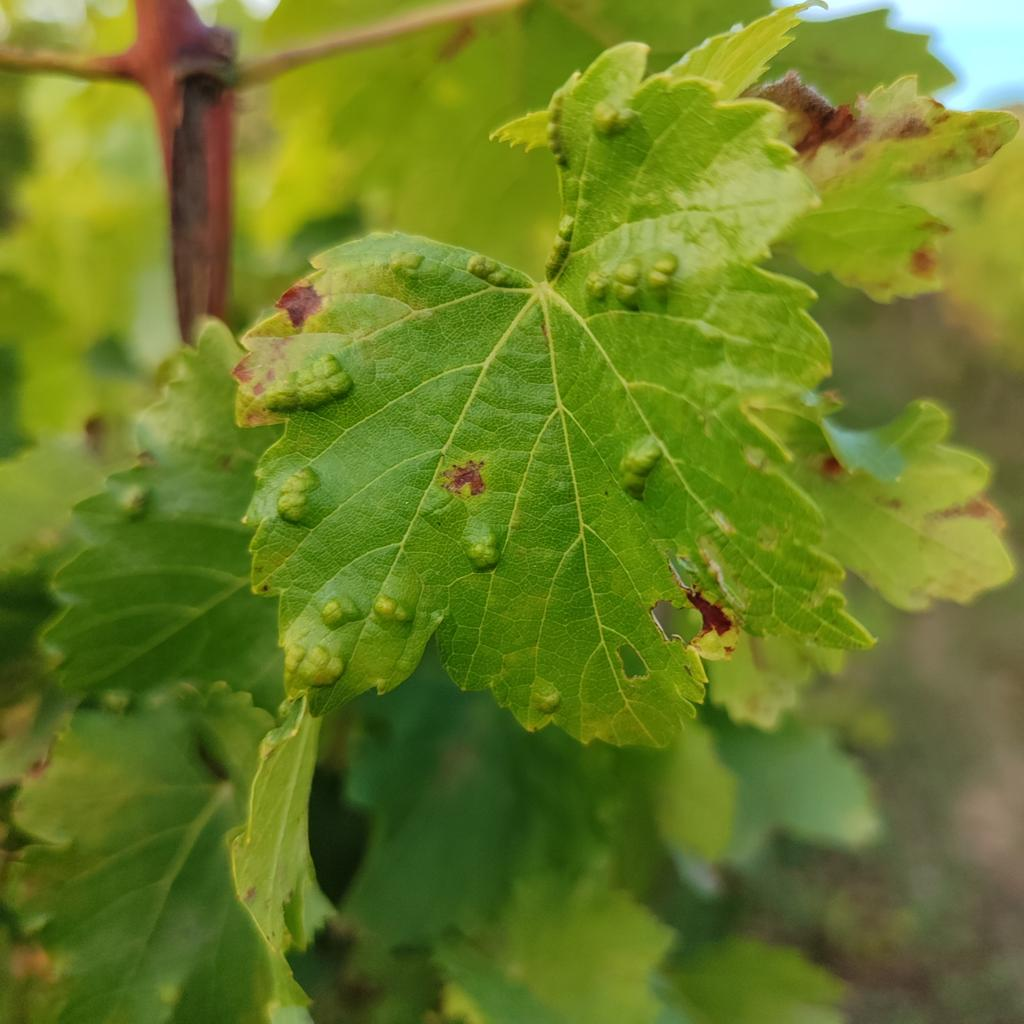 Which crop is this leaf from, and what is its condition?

grapevine, erineum mite
